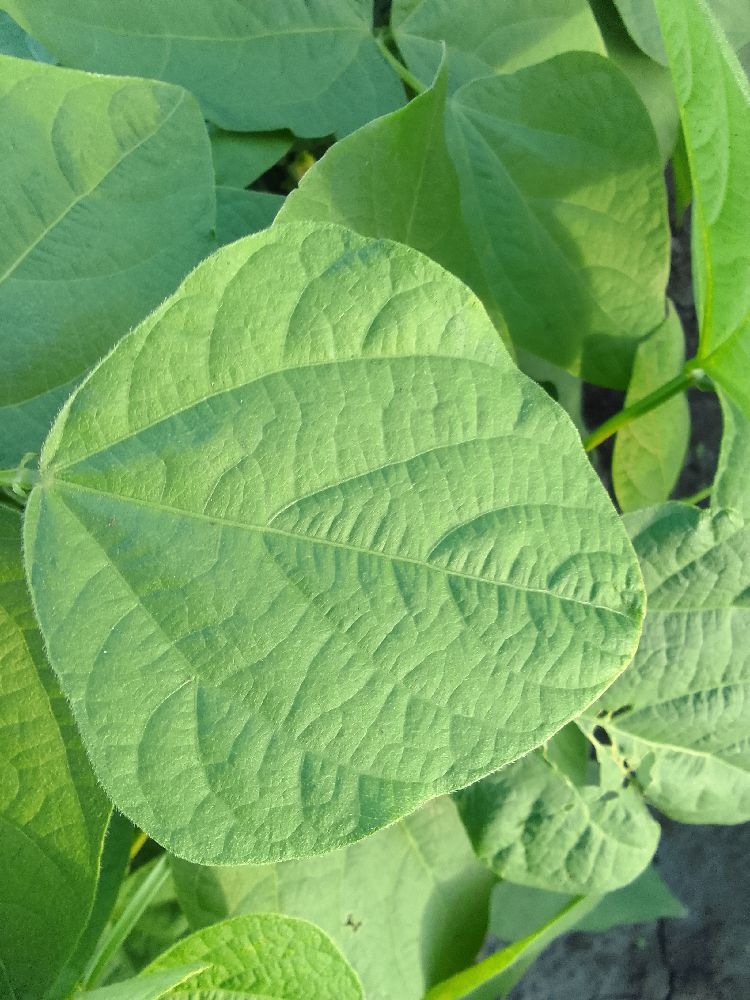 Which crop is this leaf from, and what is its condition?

common bean, healthy
